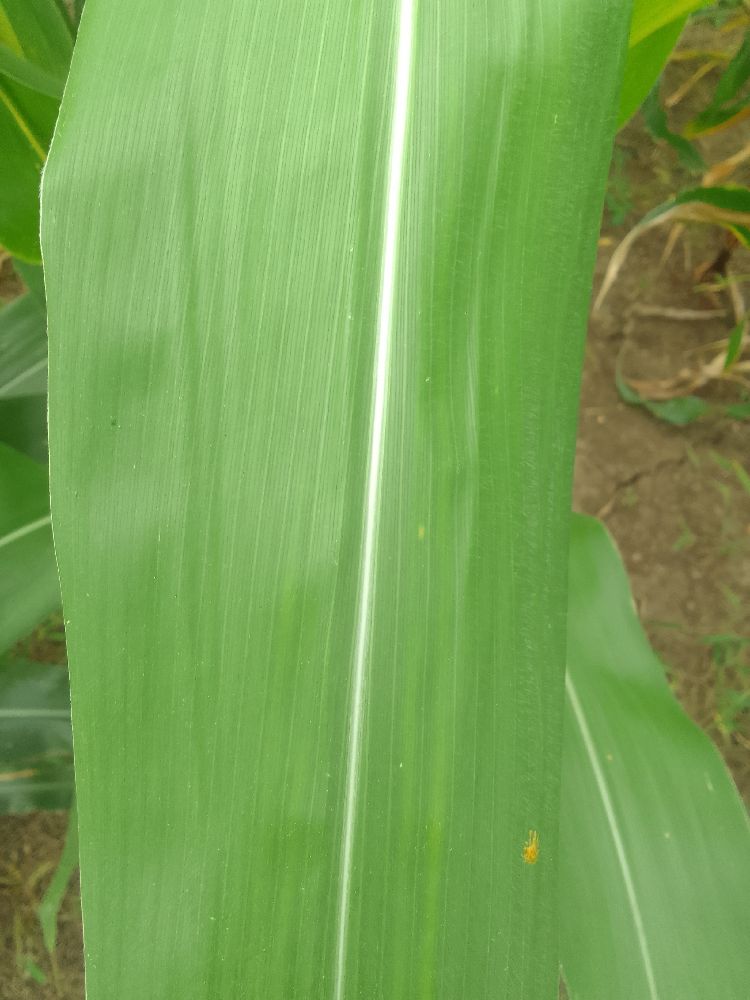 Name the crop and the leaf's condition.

maize, healthy
